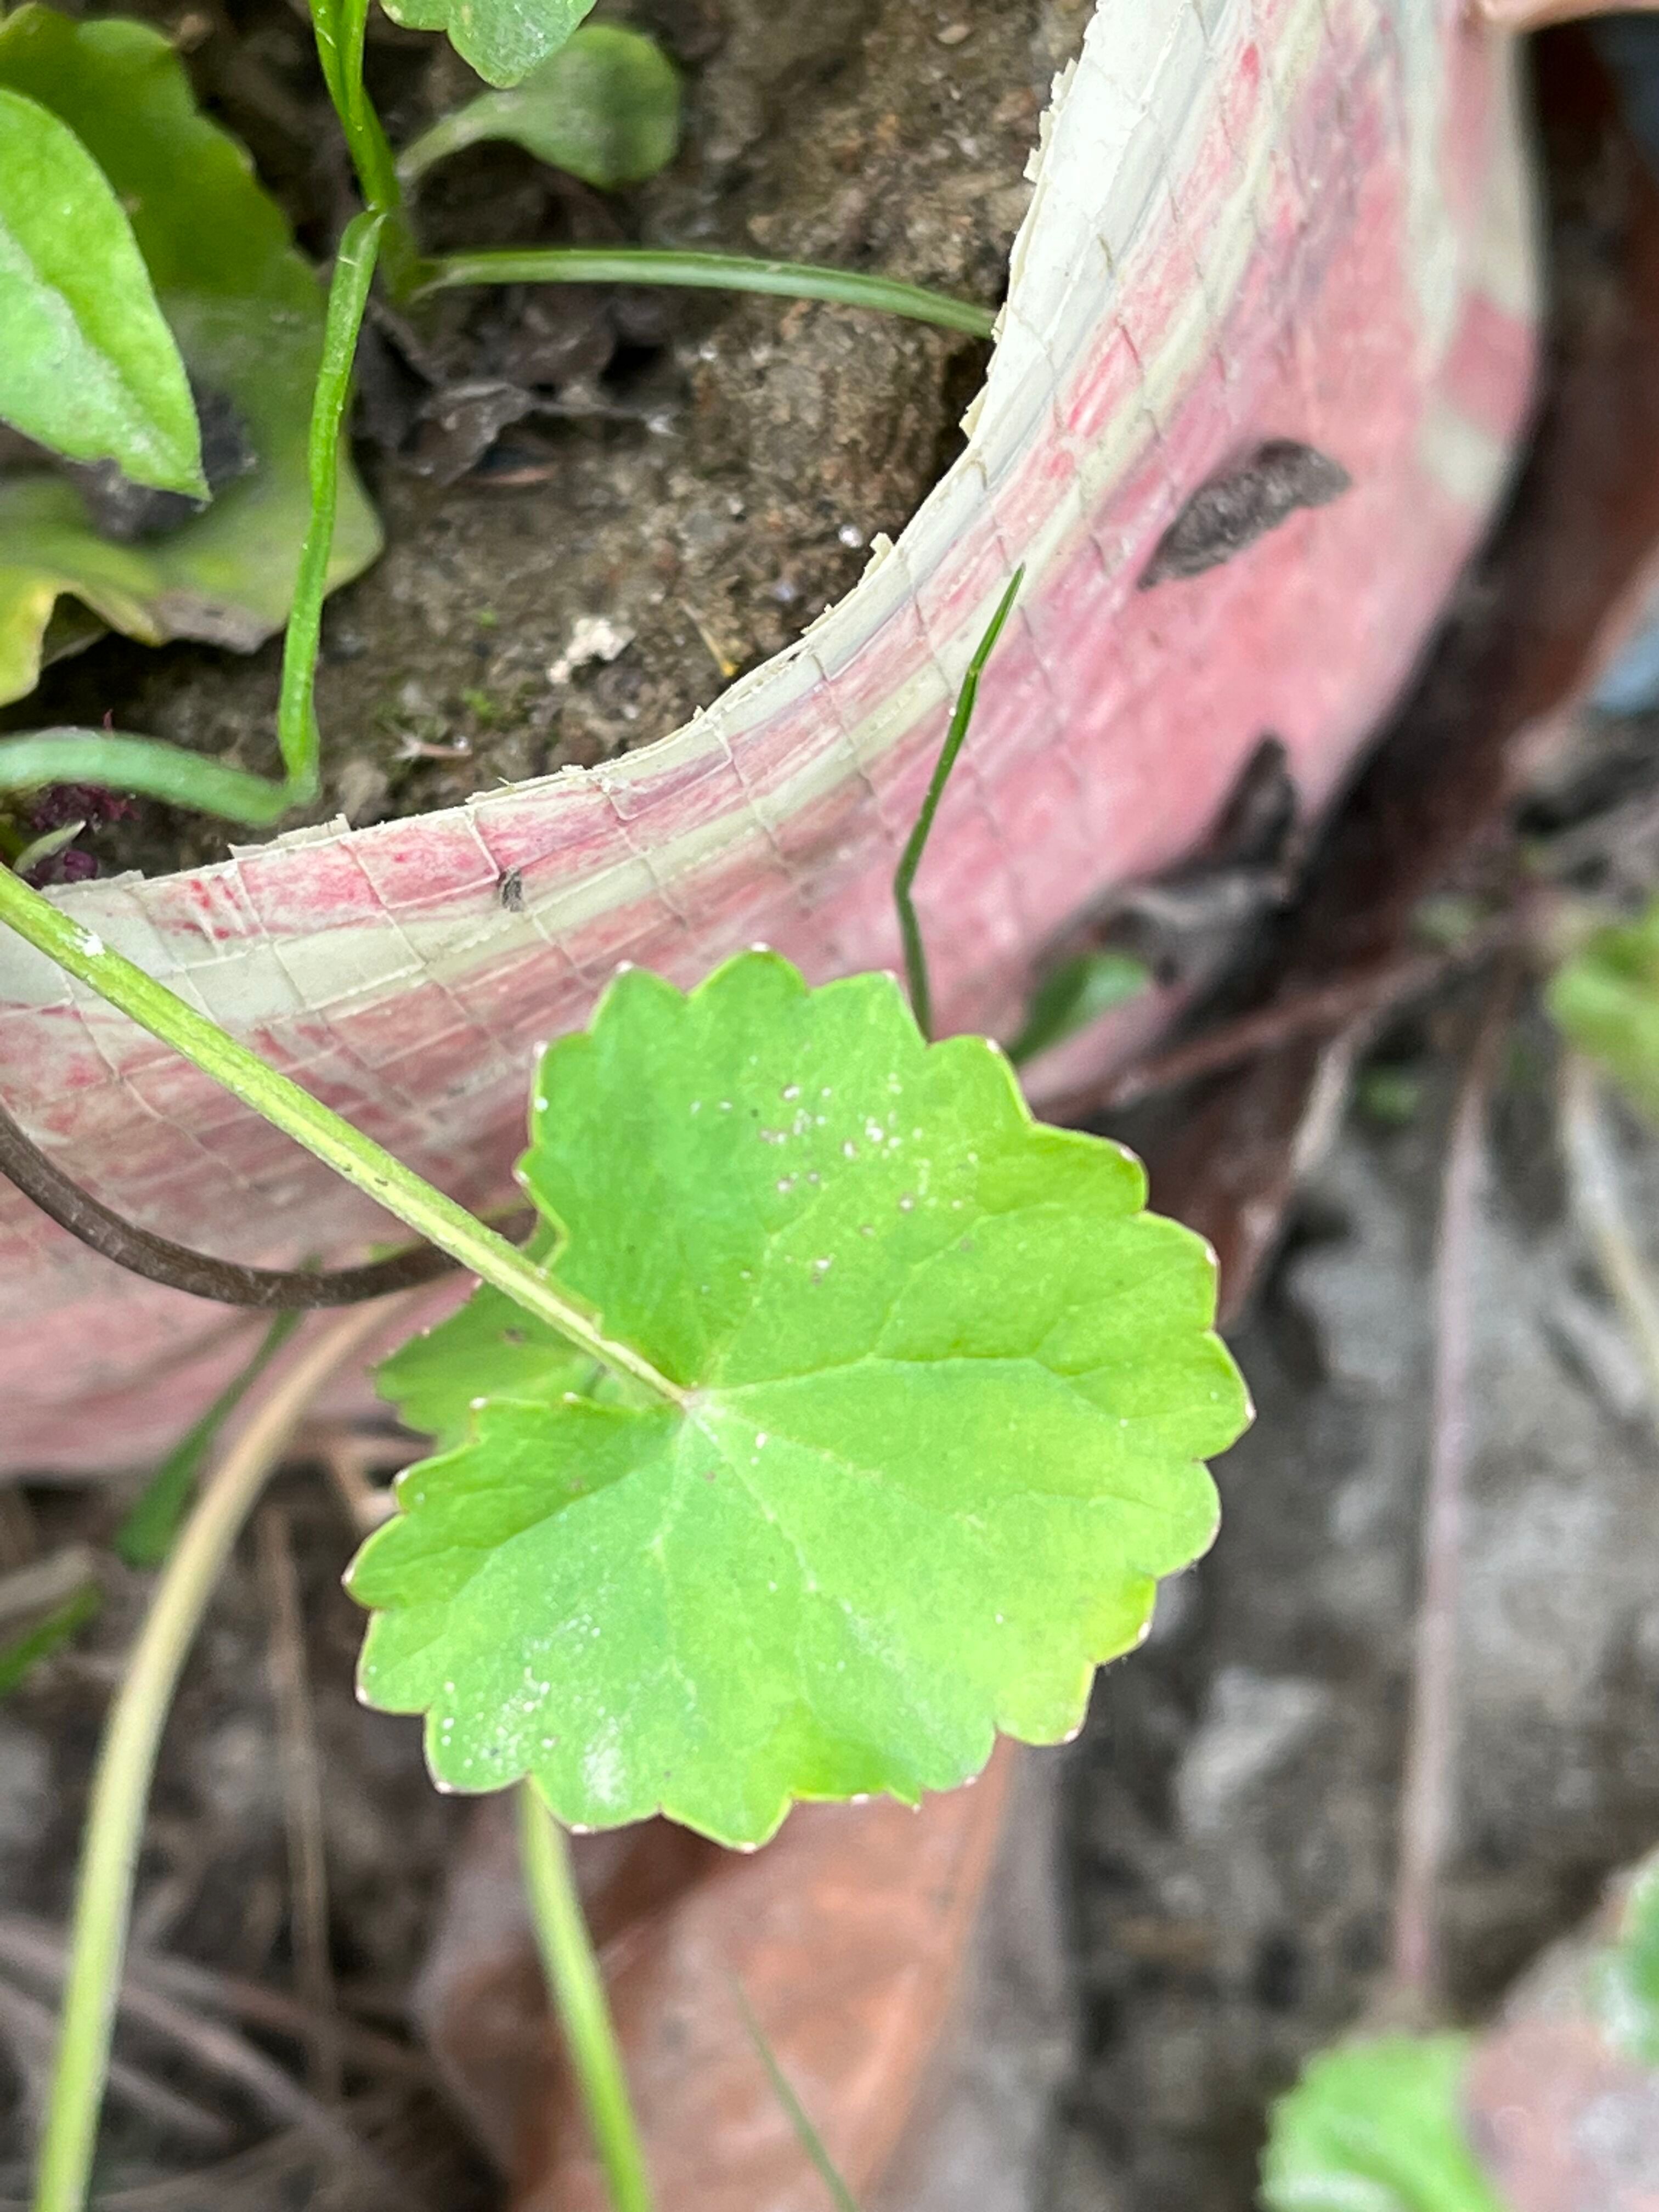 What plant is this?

thankuni
